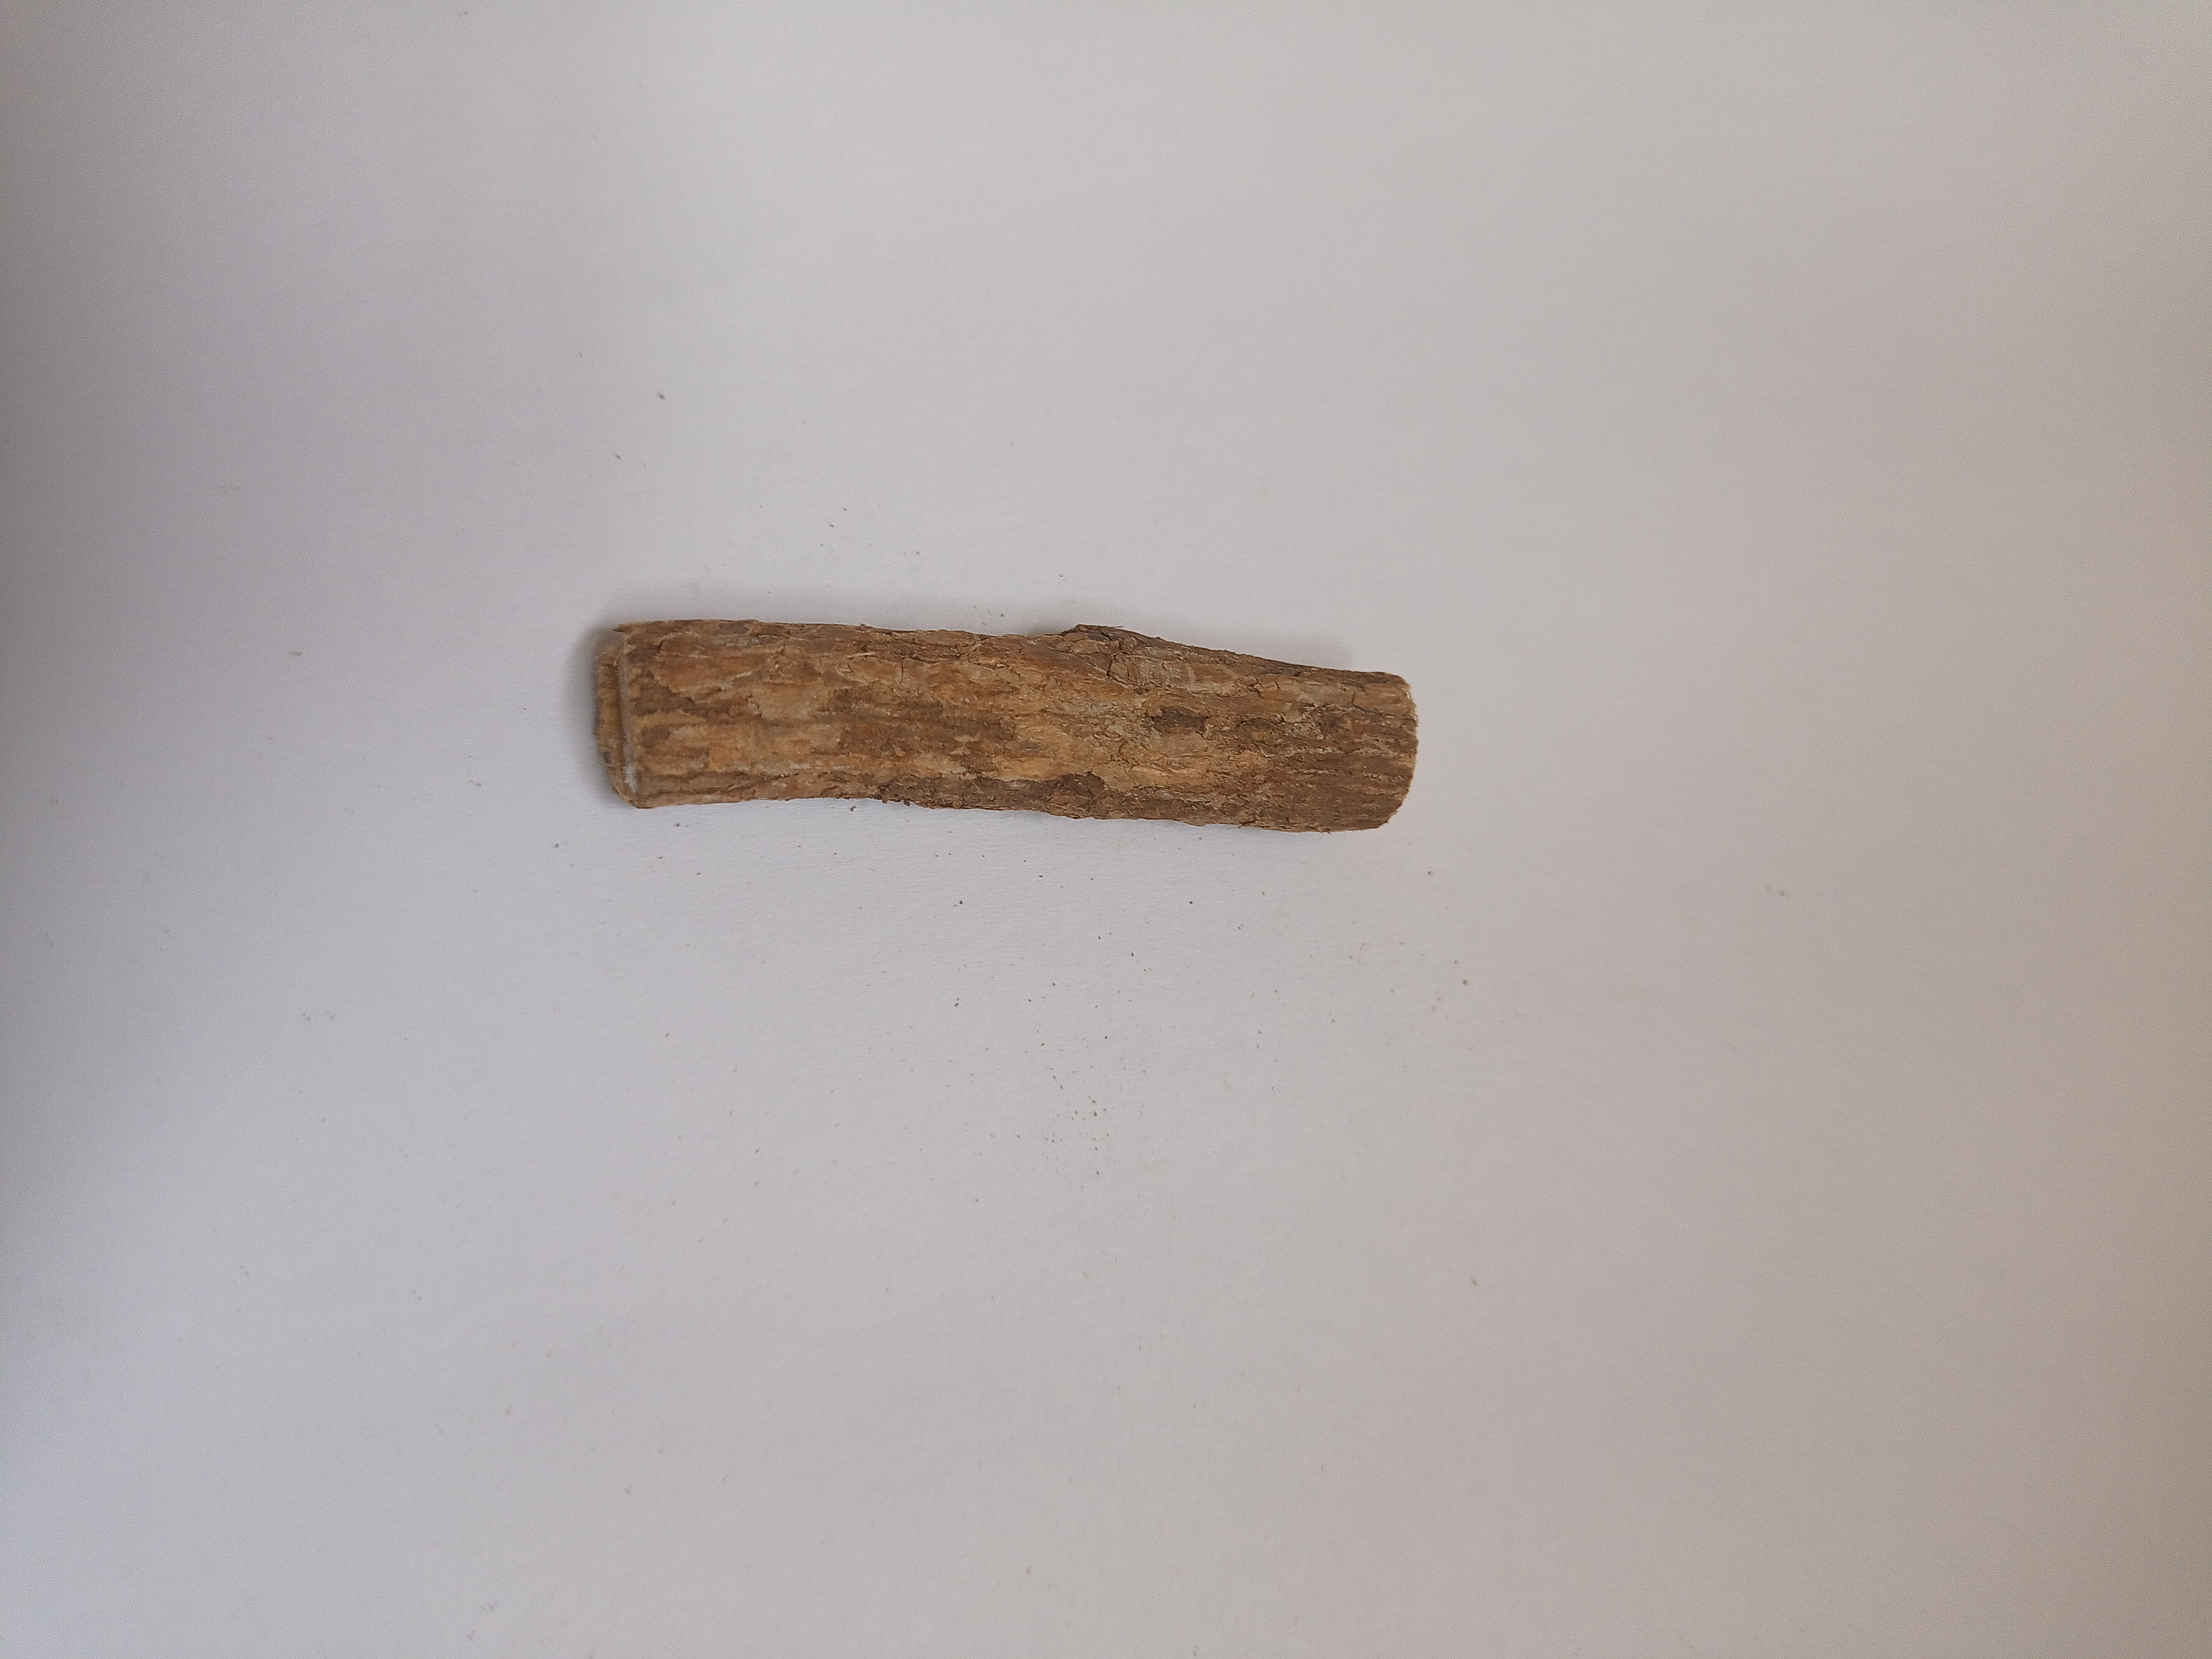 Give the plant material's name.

jesthamadh
